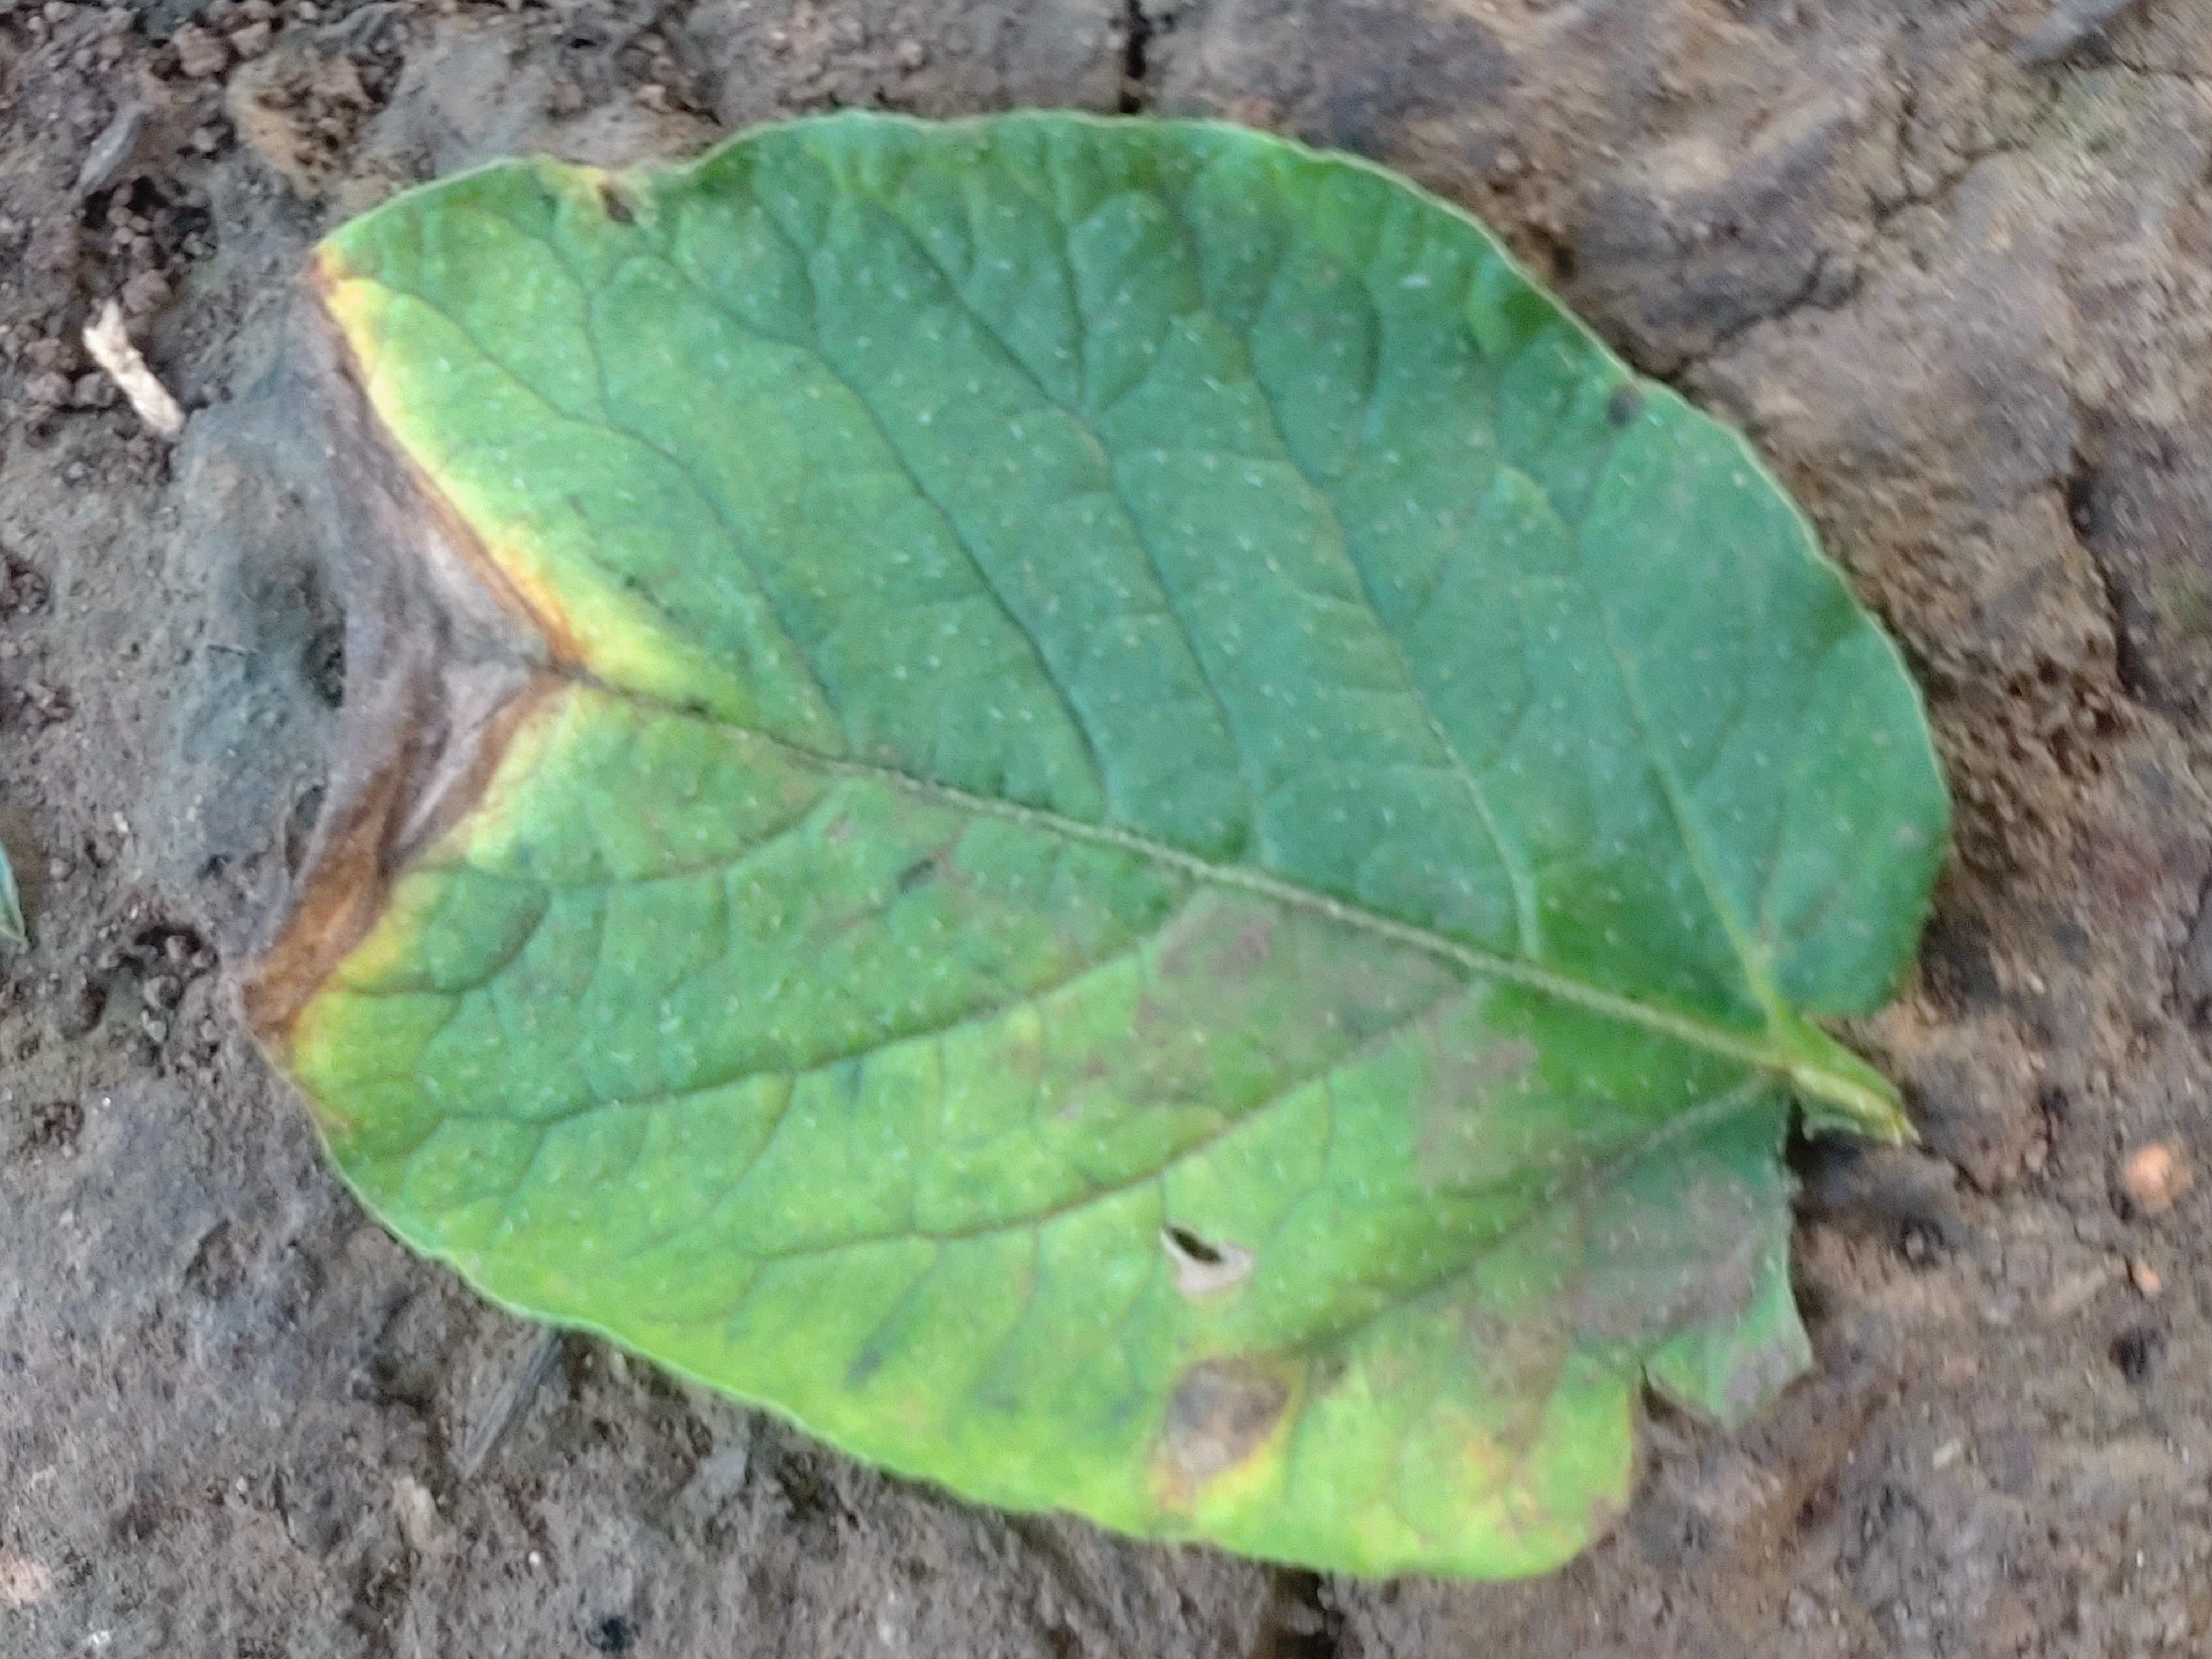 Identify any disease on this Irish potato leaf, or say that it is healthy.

early blight
